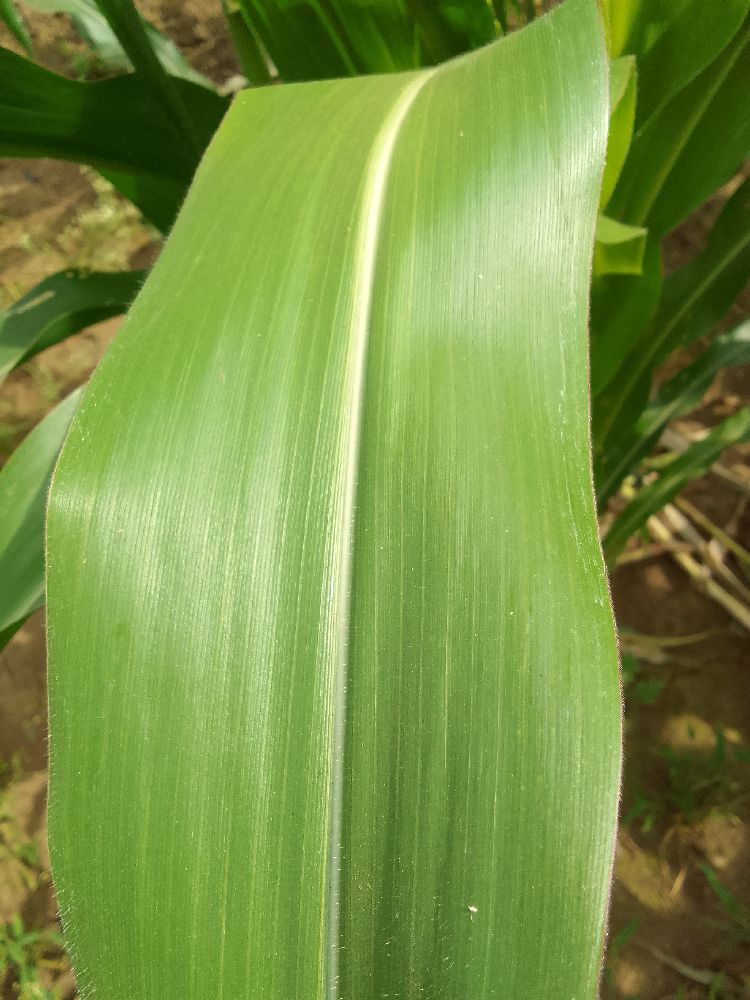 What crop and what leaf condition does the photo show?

maize, healthy
